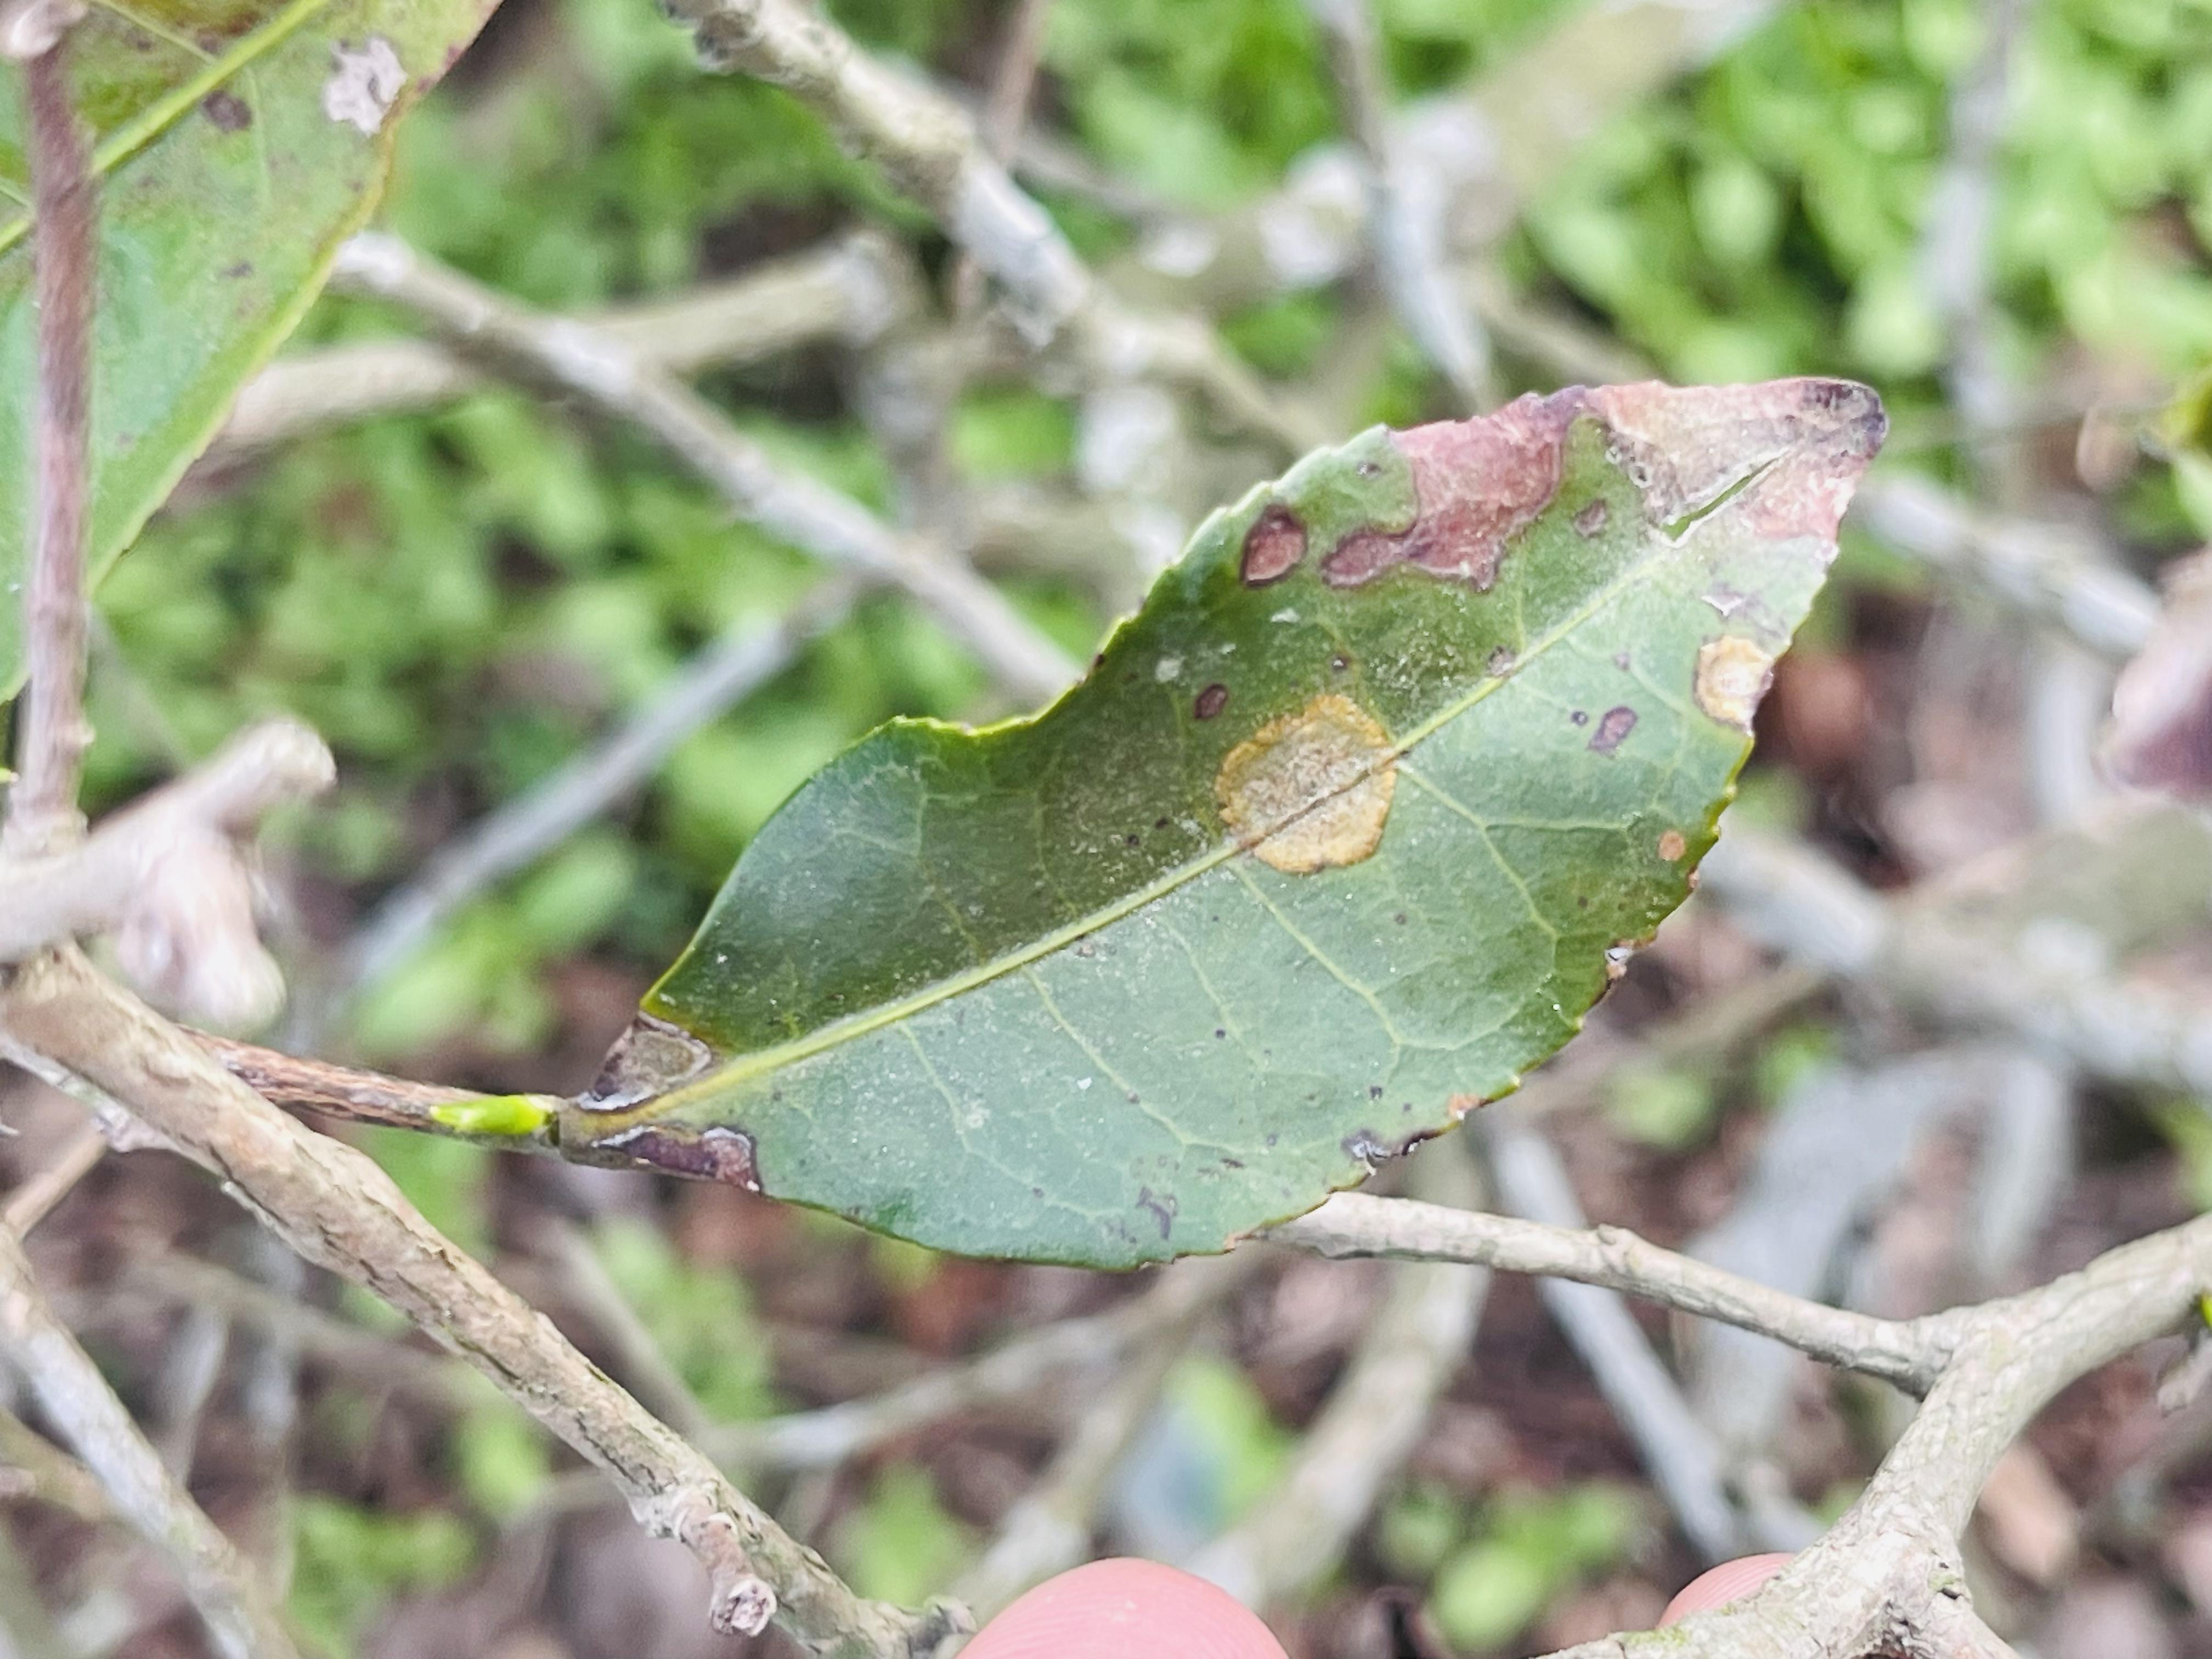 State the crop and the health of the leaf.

tea, blight
